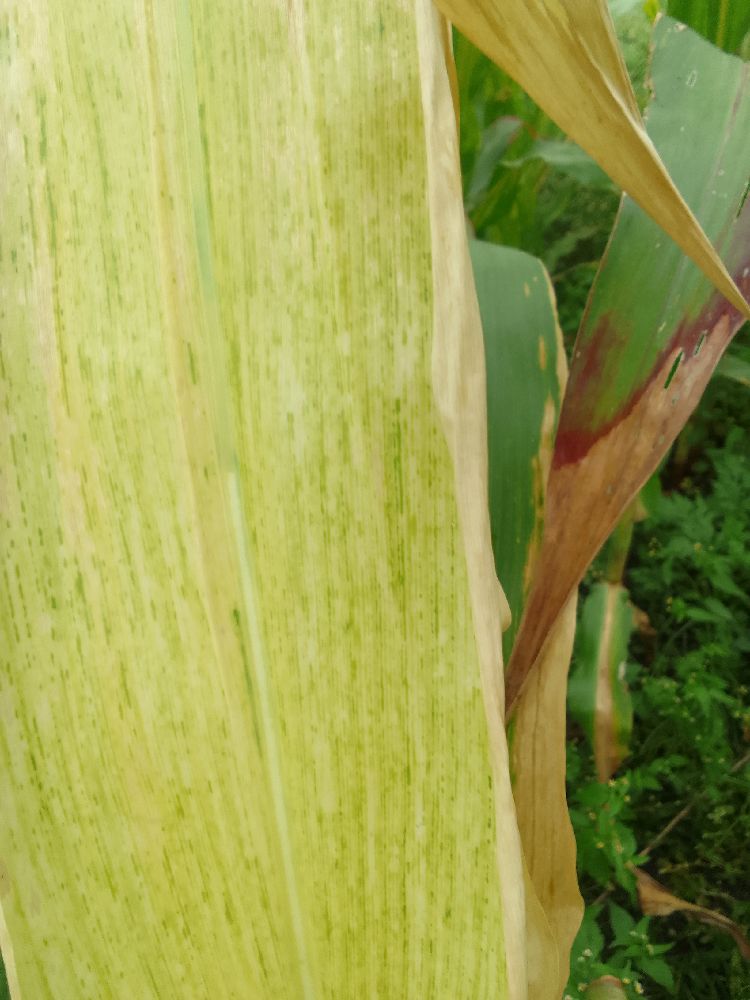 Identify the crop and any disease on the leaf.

maize, maize lethal necrosis
